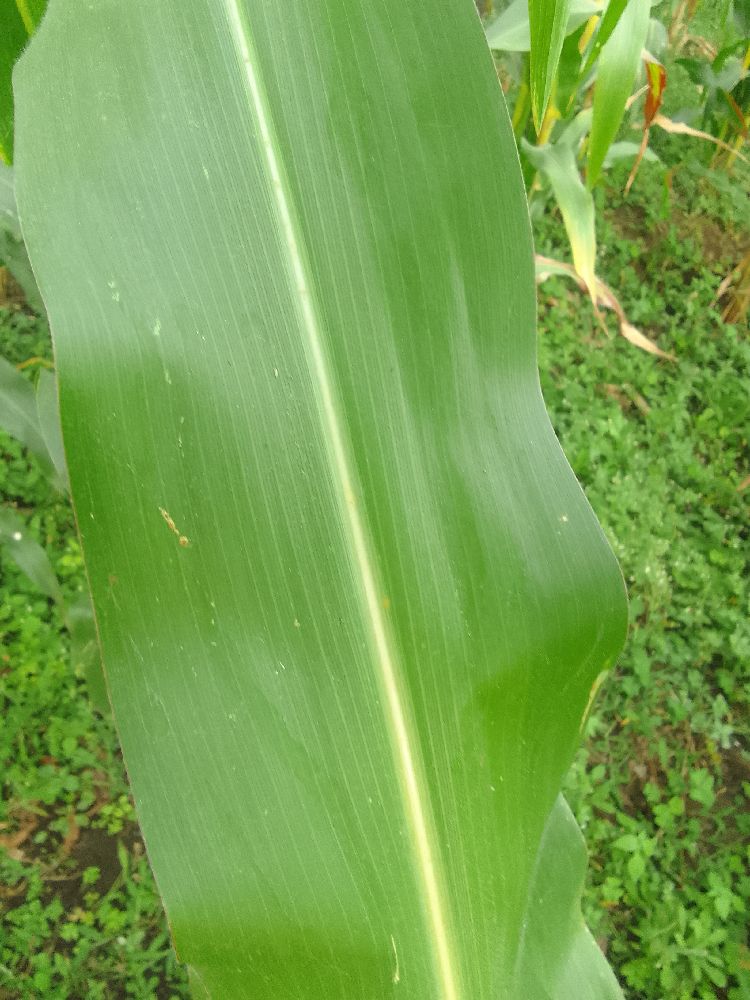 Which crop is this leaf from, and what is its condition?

maize, healthy
